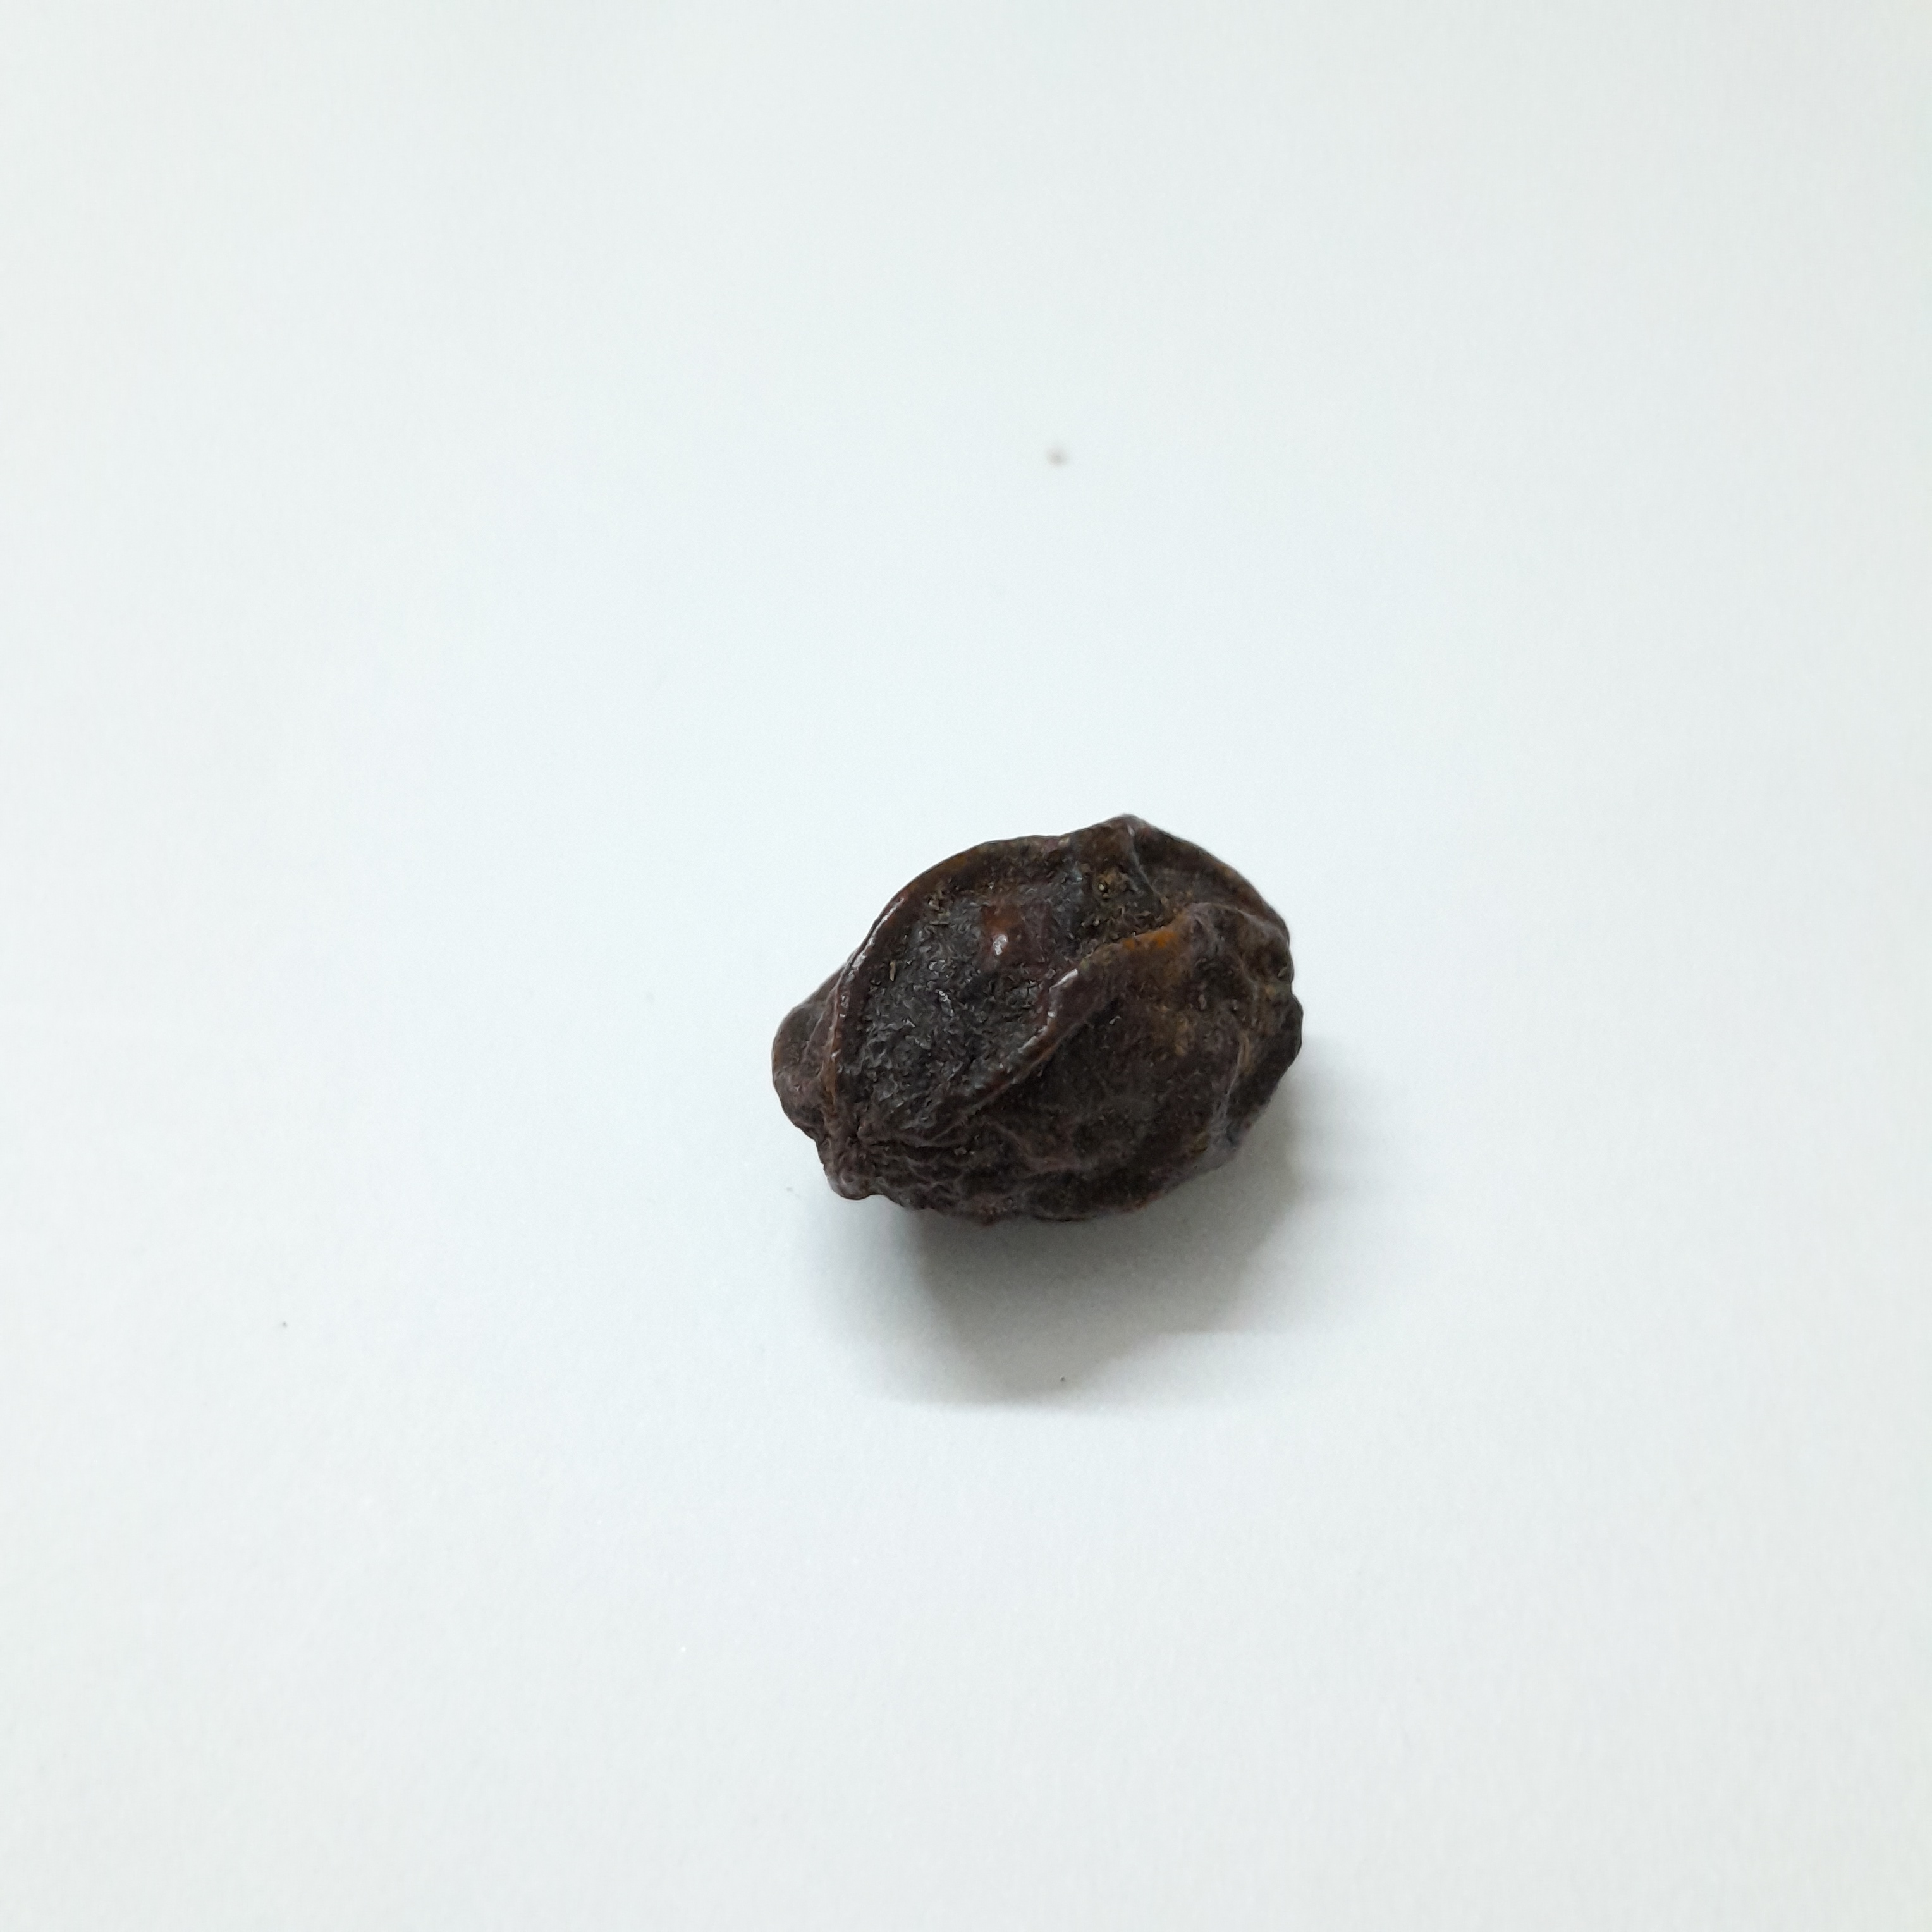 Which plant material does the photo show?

kadukharik
